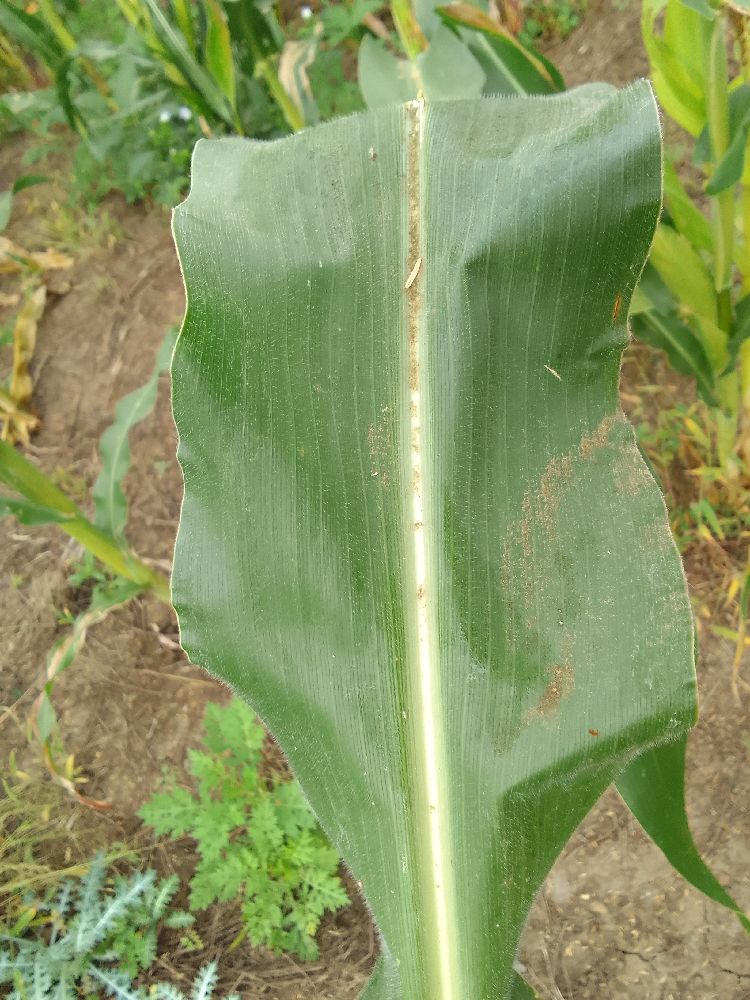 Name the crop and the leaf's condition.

maize, healthy
